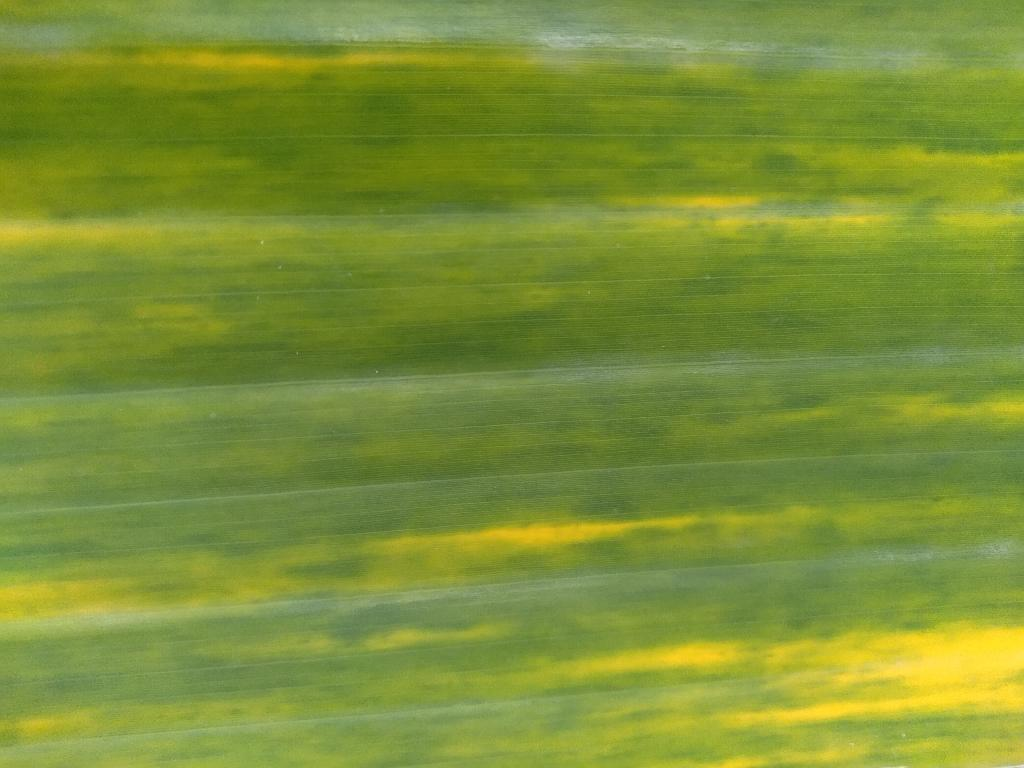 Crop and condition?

banana, fusarium wilt race 1
